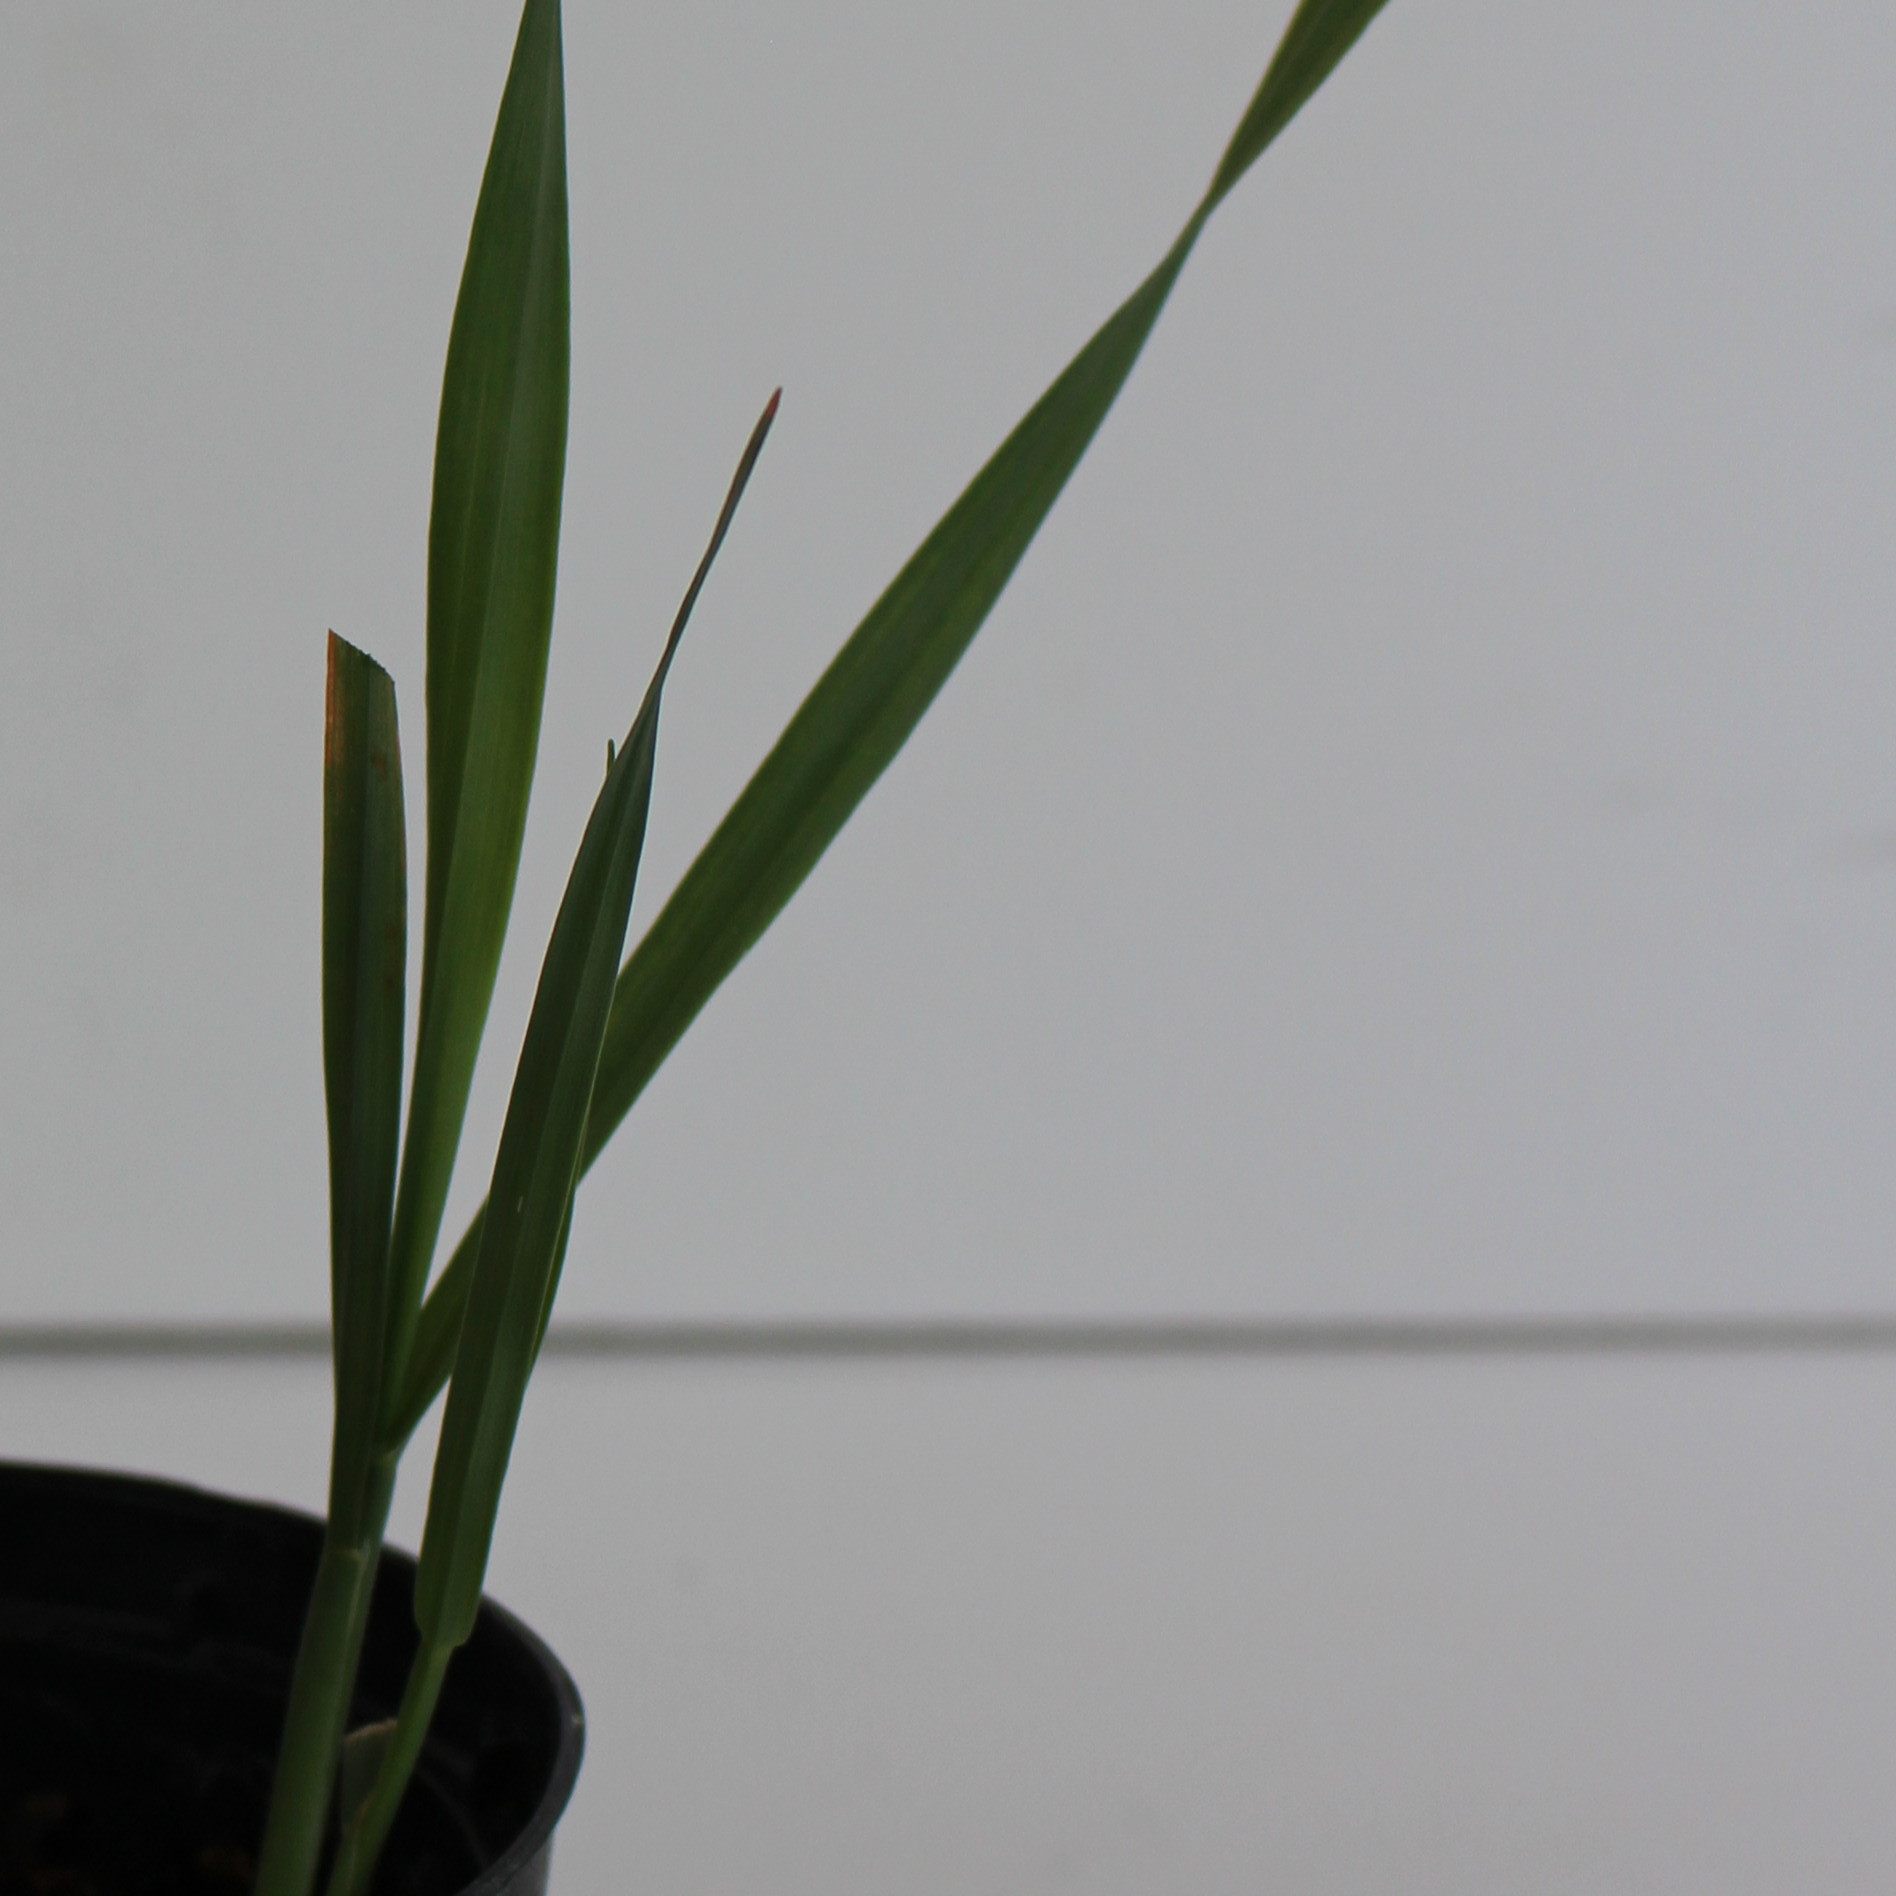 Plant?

Avena sterilis
